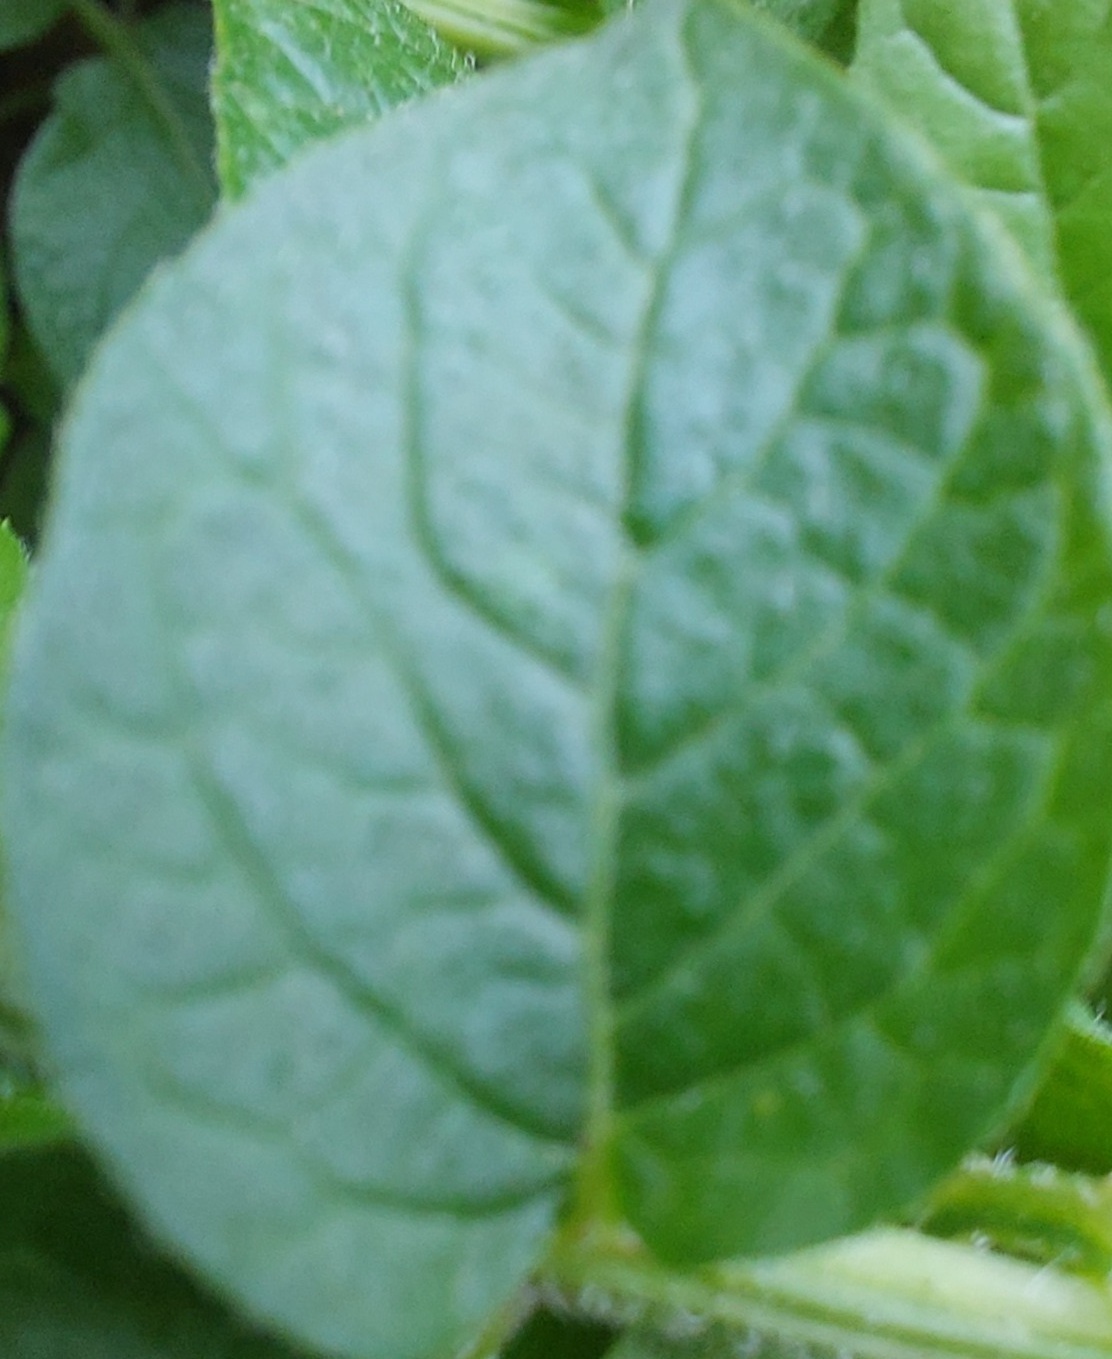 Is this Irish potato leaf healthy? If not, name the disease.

healthy
